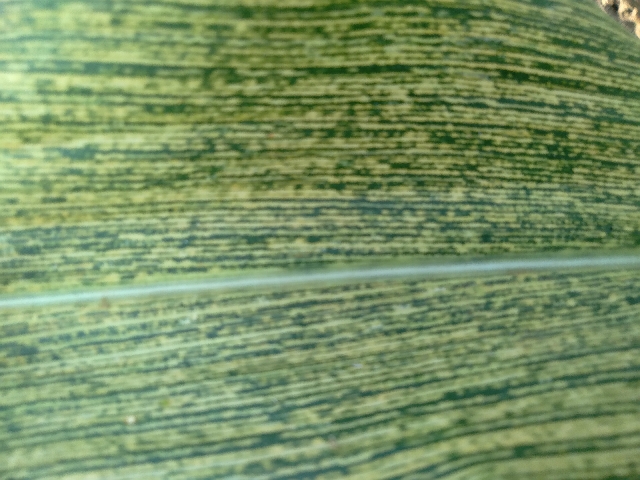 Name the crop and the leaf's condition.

maize, maize streak virus
